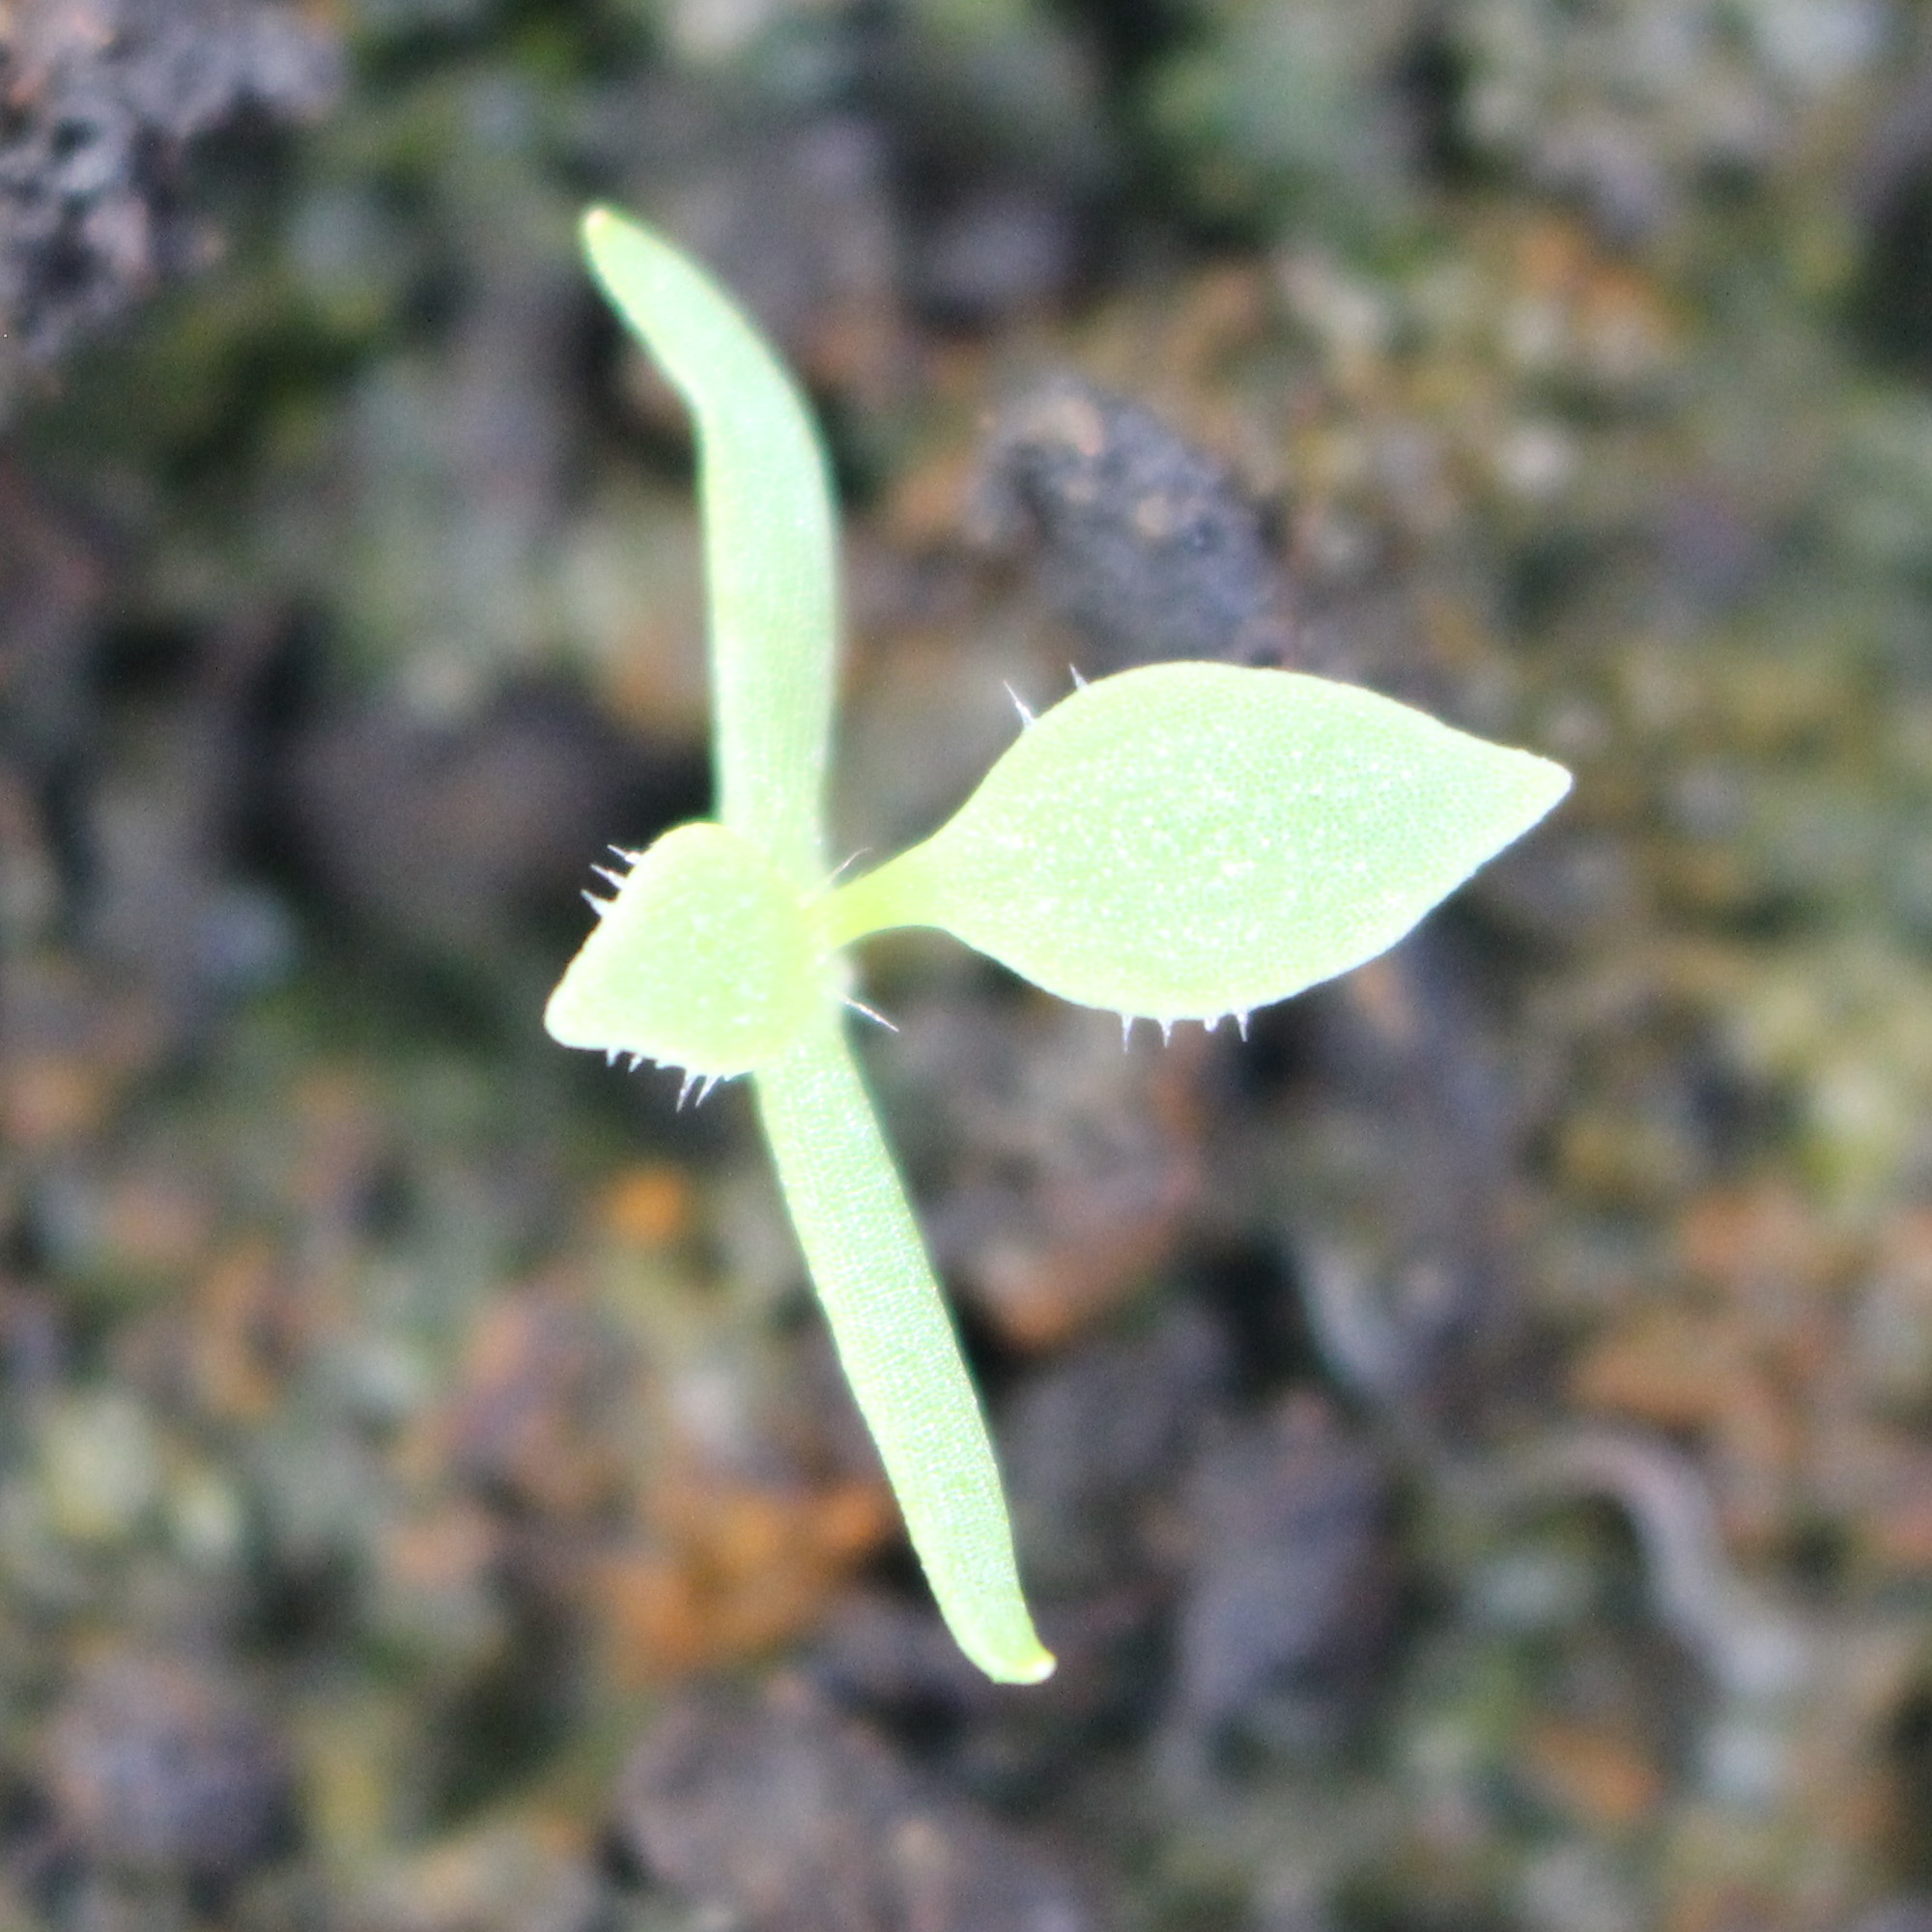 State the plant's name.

Papaver rhoeas
